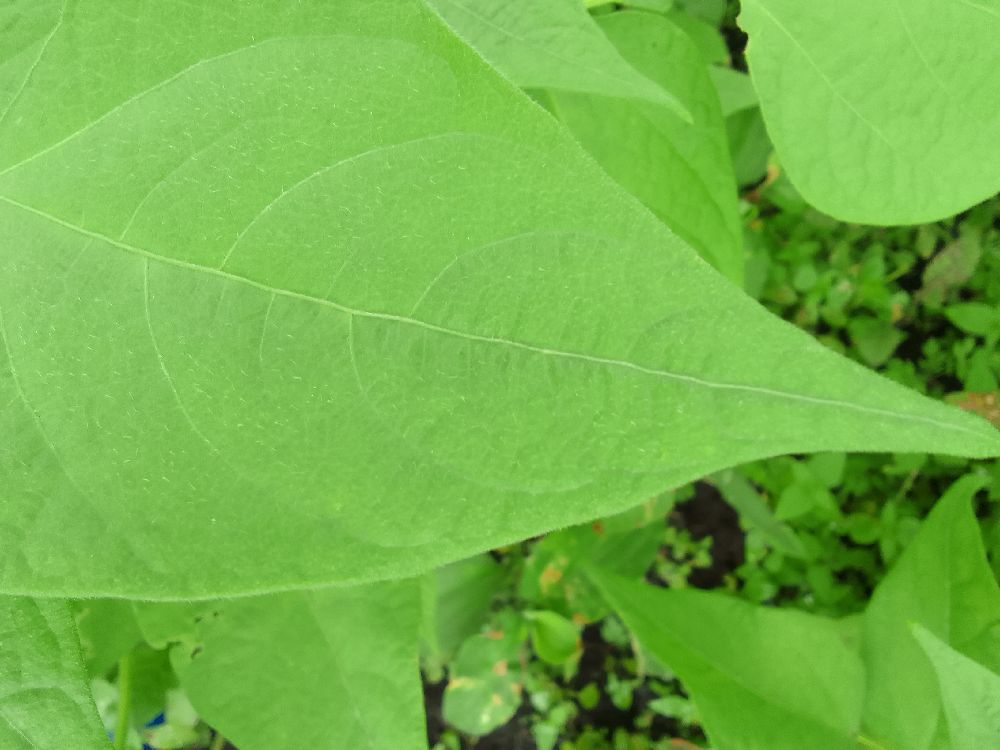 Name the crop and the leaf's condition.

common bean, healthy
